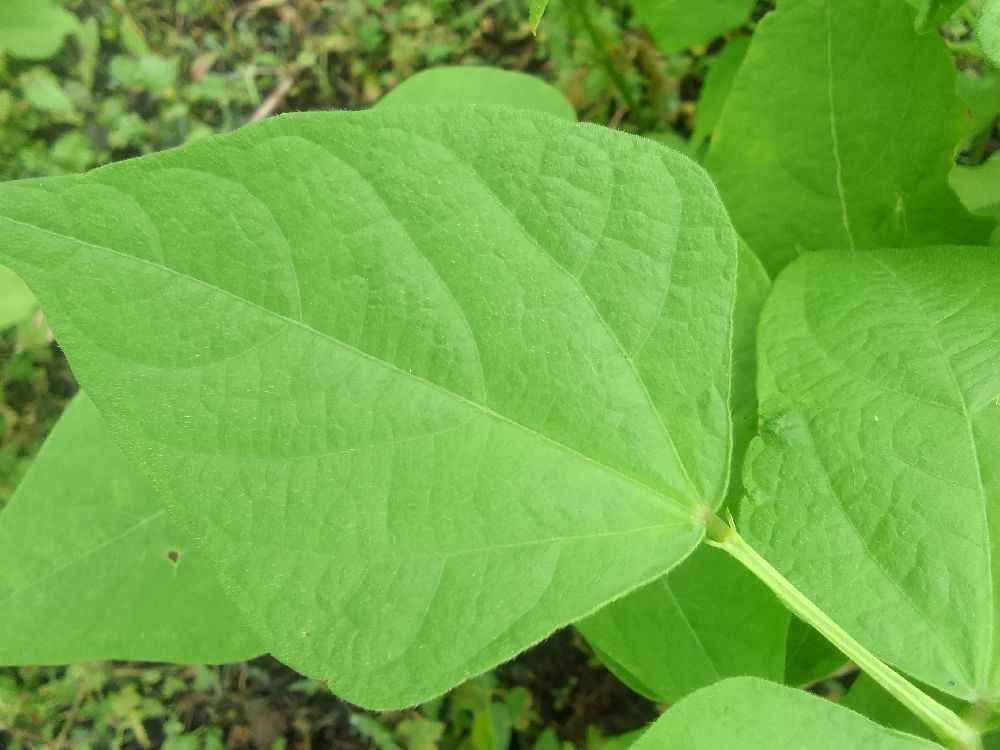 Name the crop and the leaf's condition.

common bean, healthy
